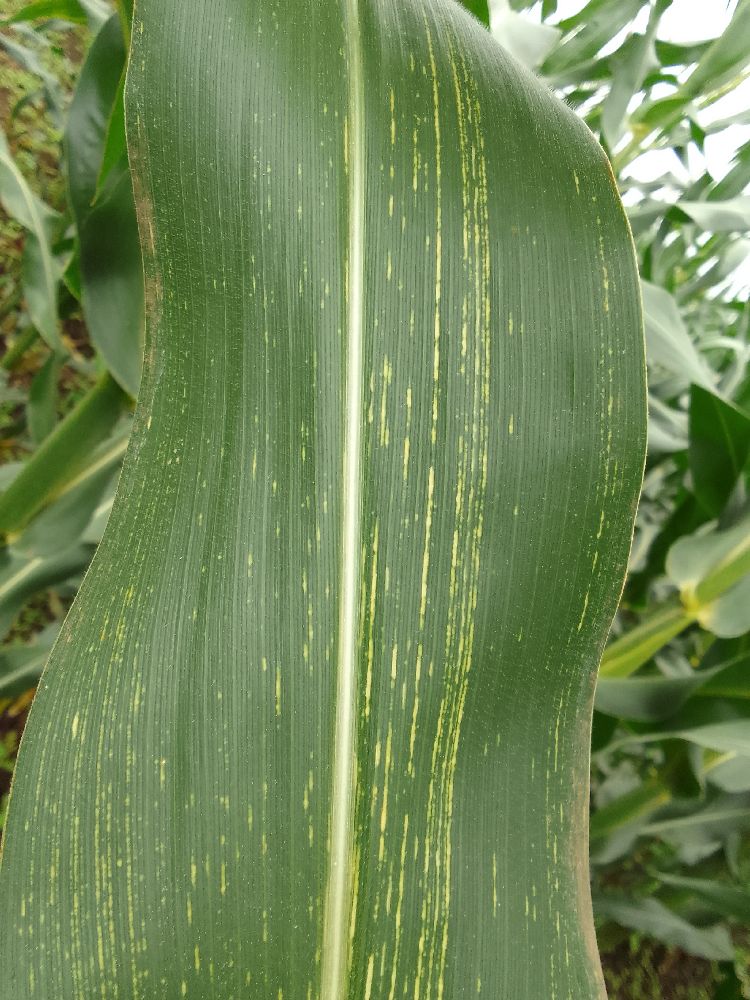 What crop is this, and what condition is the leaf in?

maize, maize streak virus
